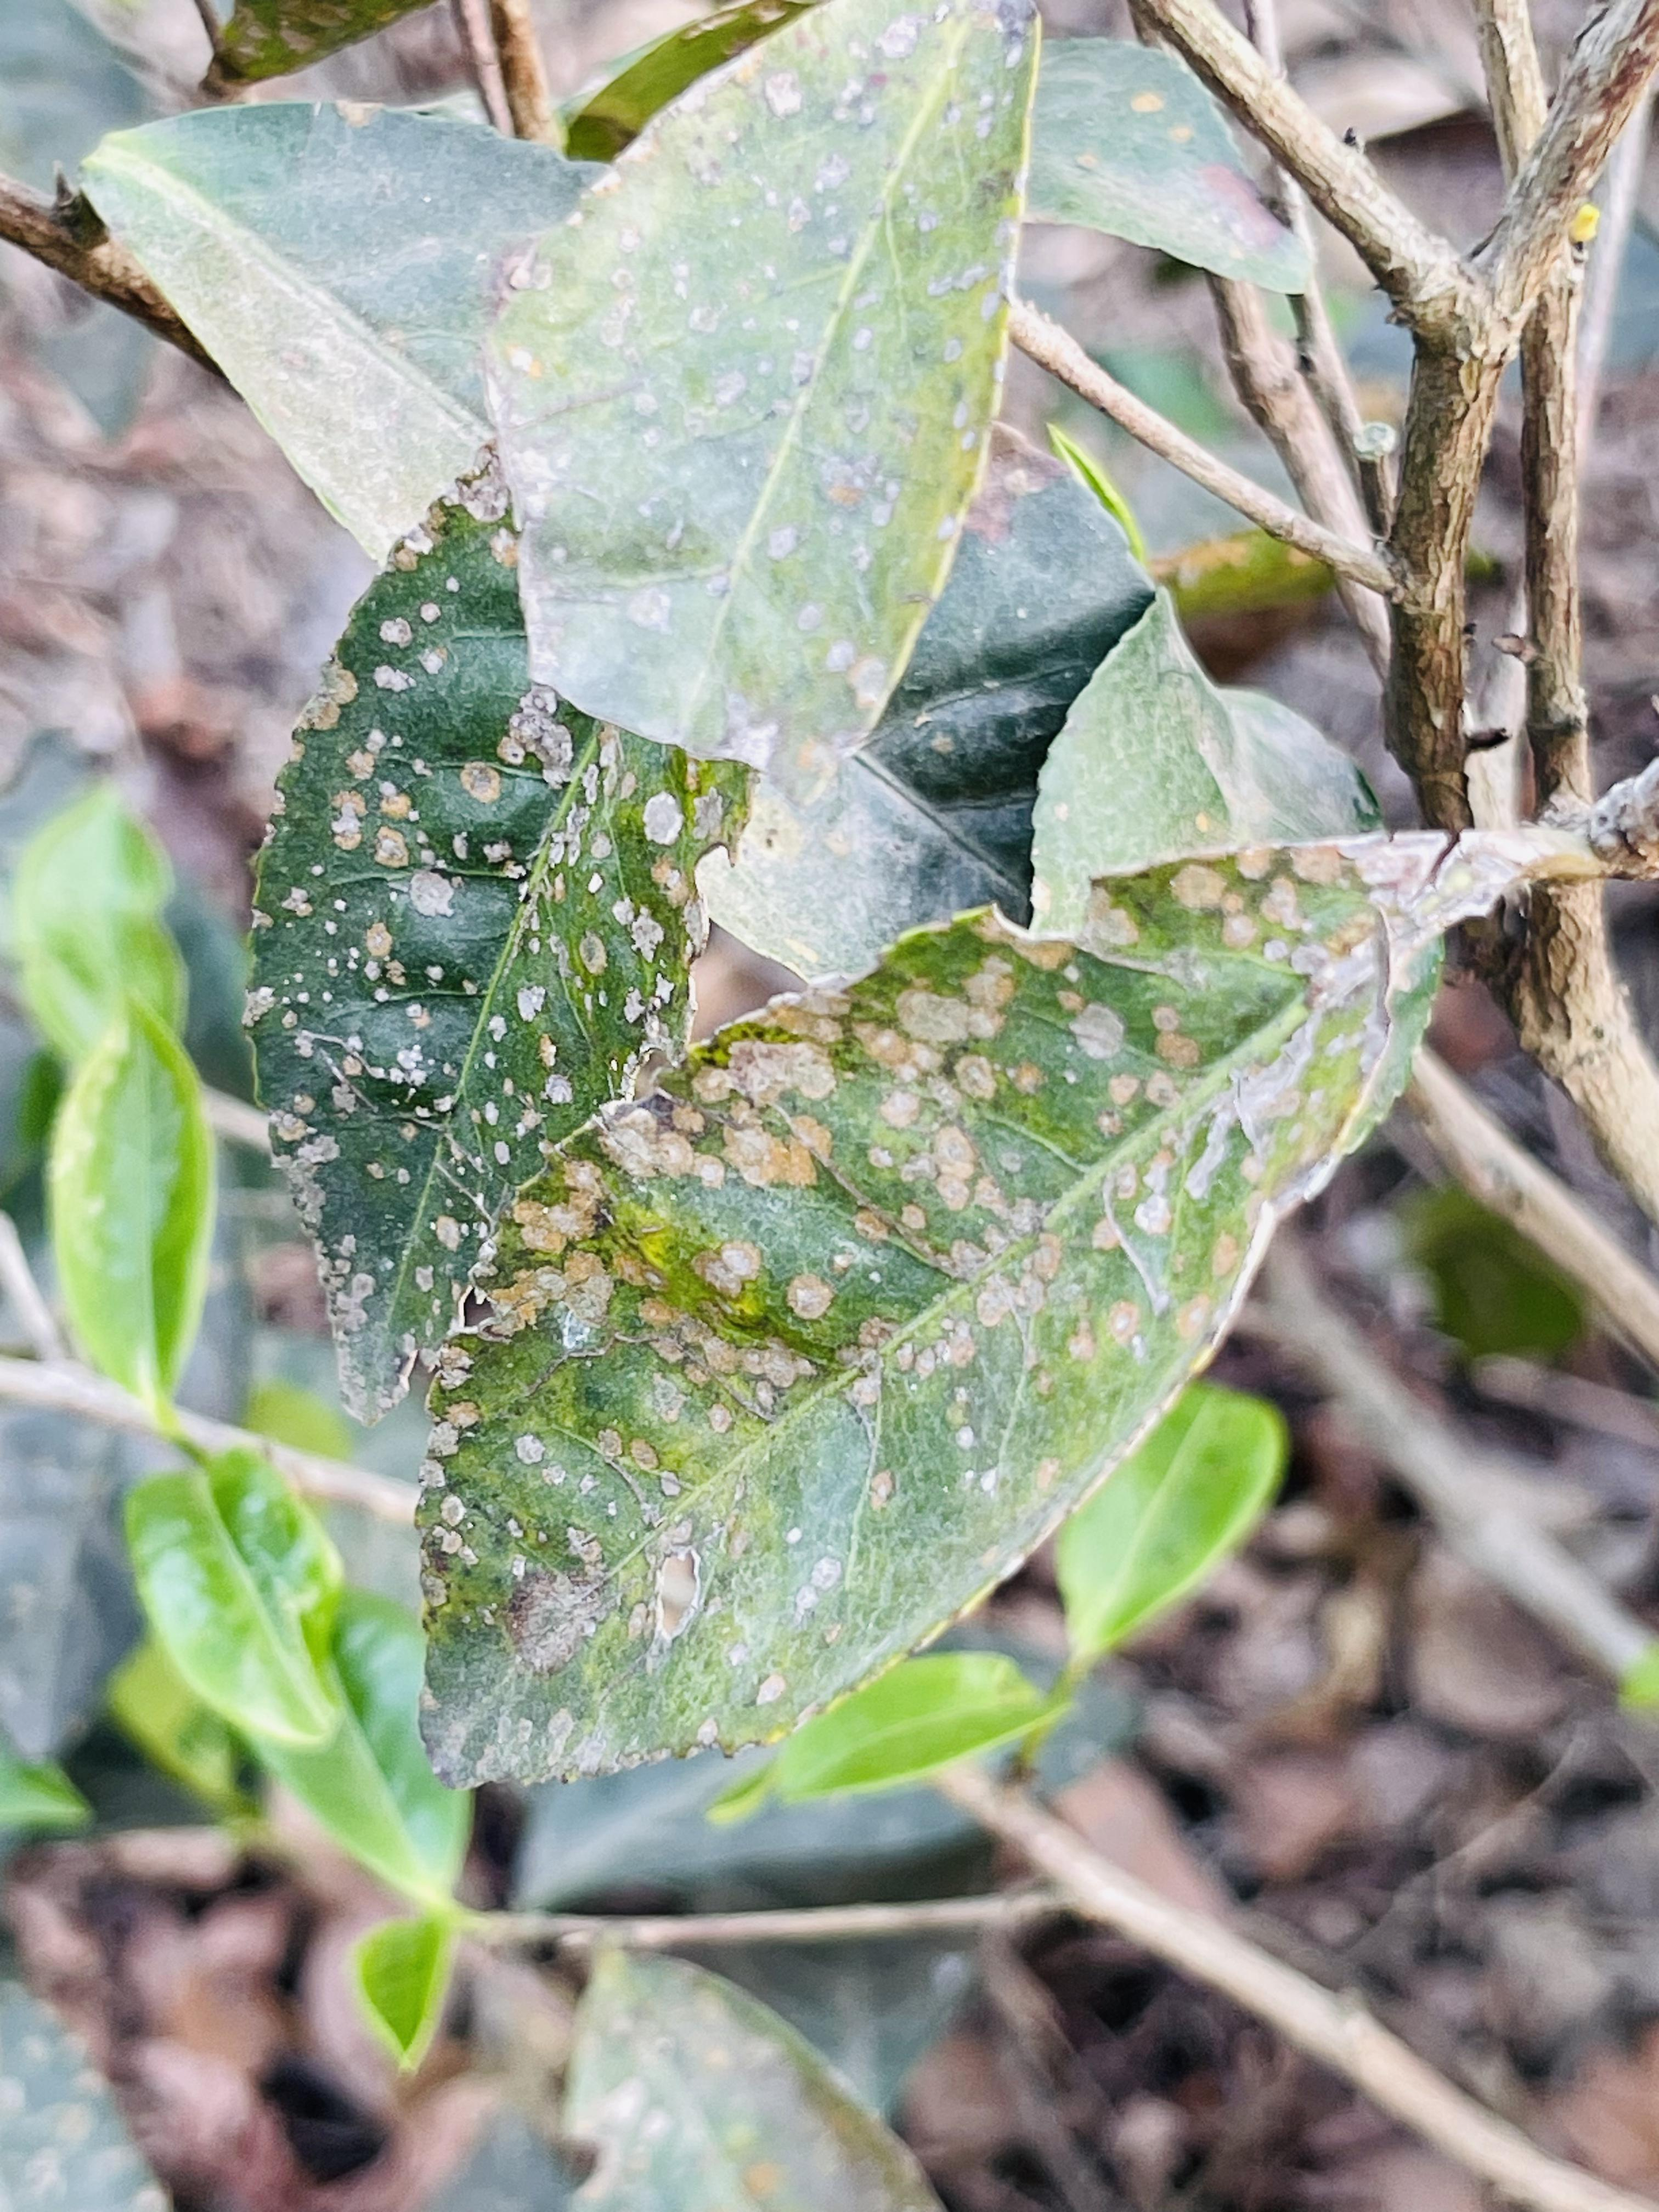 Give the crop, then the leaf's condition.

tea, red rust
